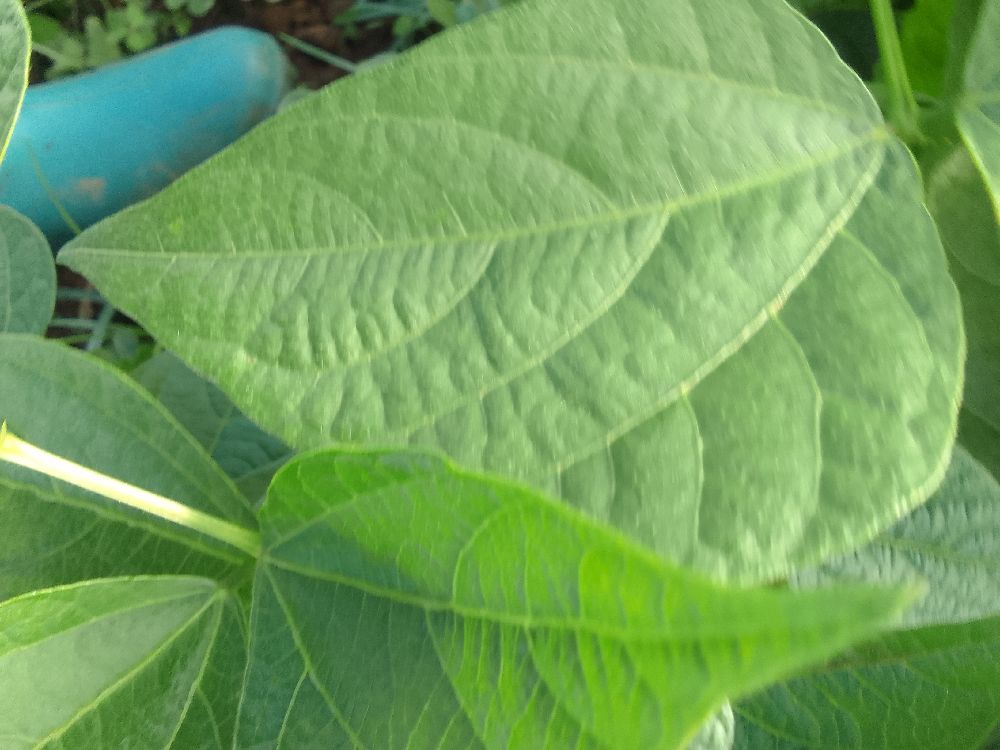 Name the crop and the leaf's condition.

common bean, healthy
